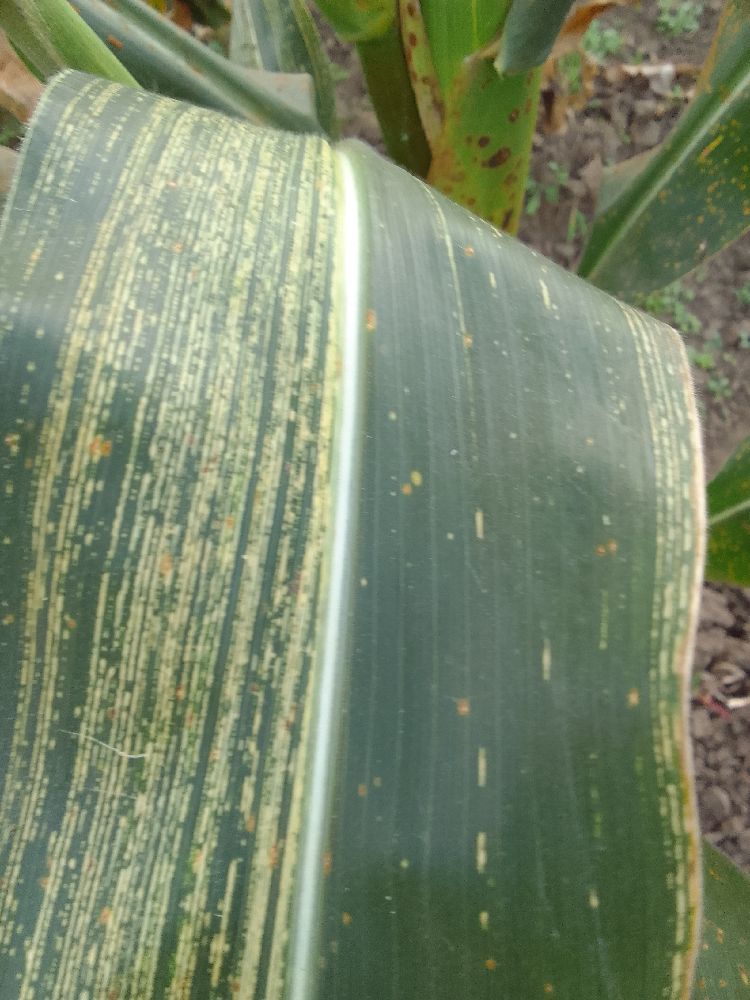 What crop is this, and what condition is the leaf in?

maize, maize streak virus
